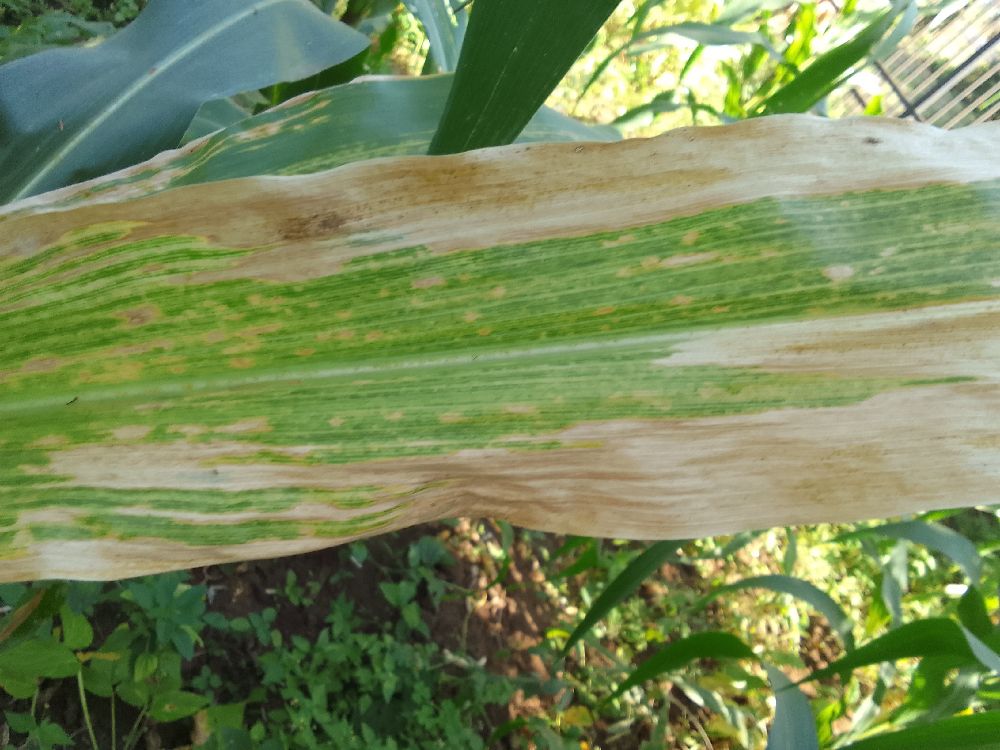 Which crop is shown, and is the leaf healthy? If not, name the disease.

maize, maize lethal necrosis
